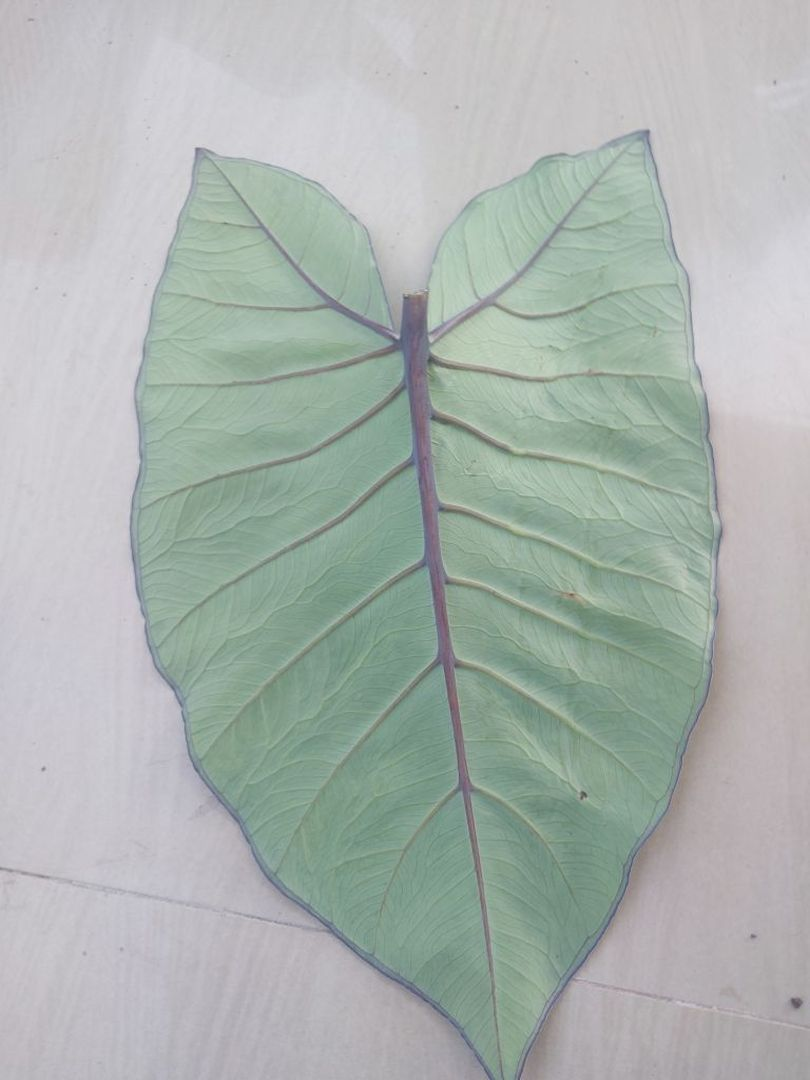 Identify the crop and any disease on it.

taro, healthy
